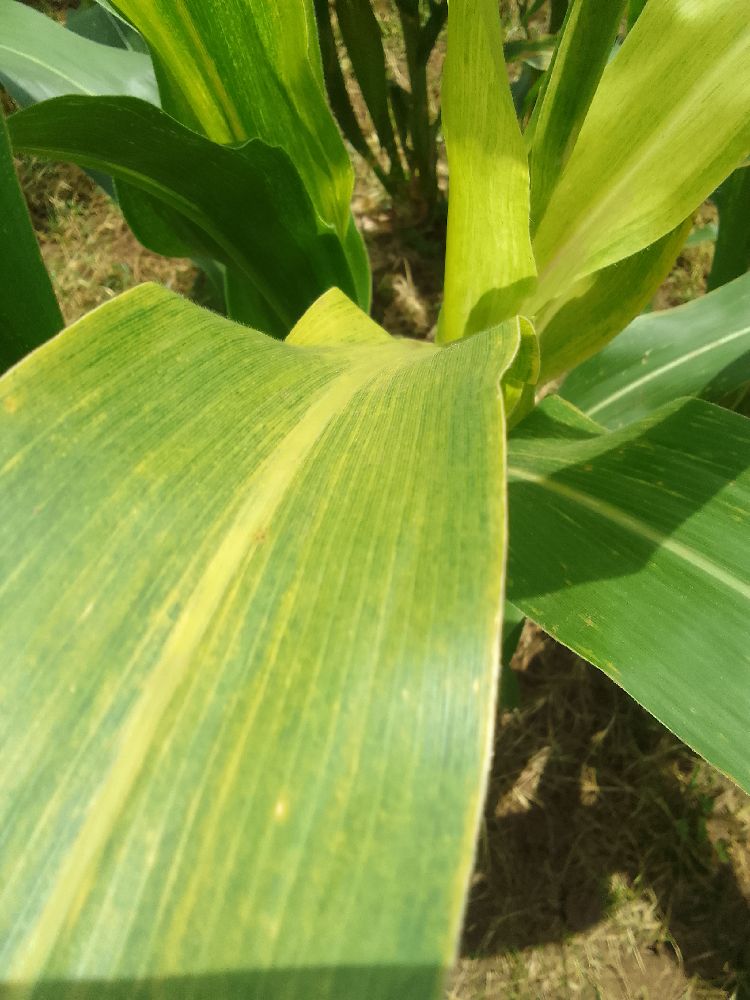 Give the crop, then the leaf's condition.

maize, maize lethal necrosis
